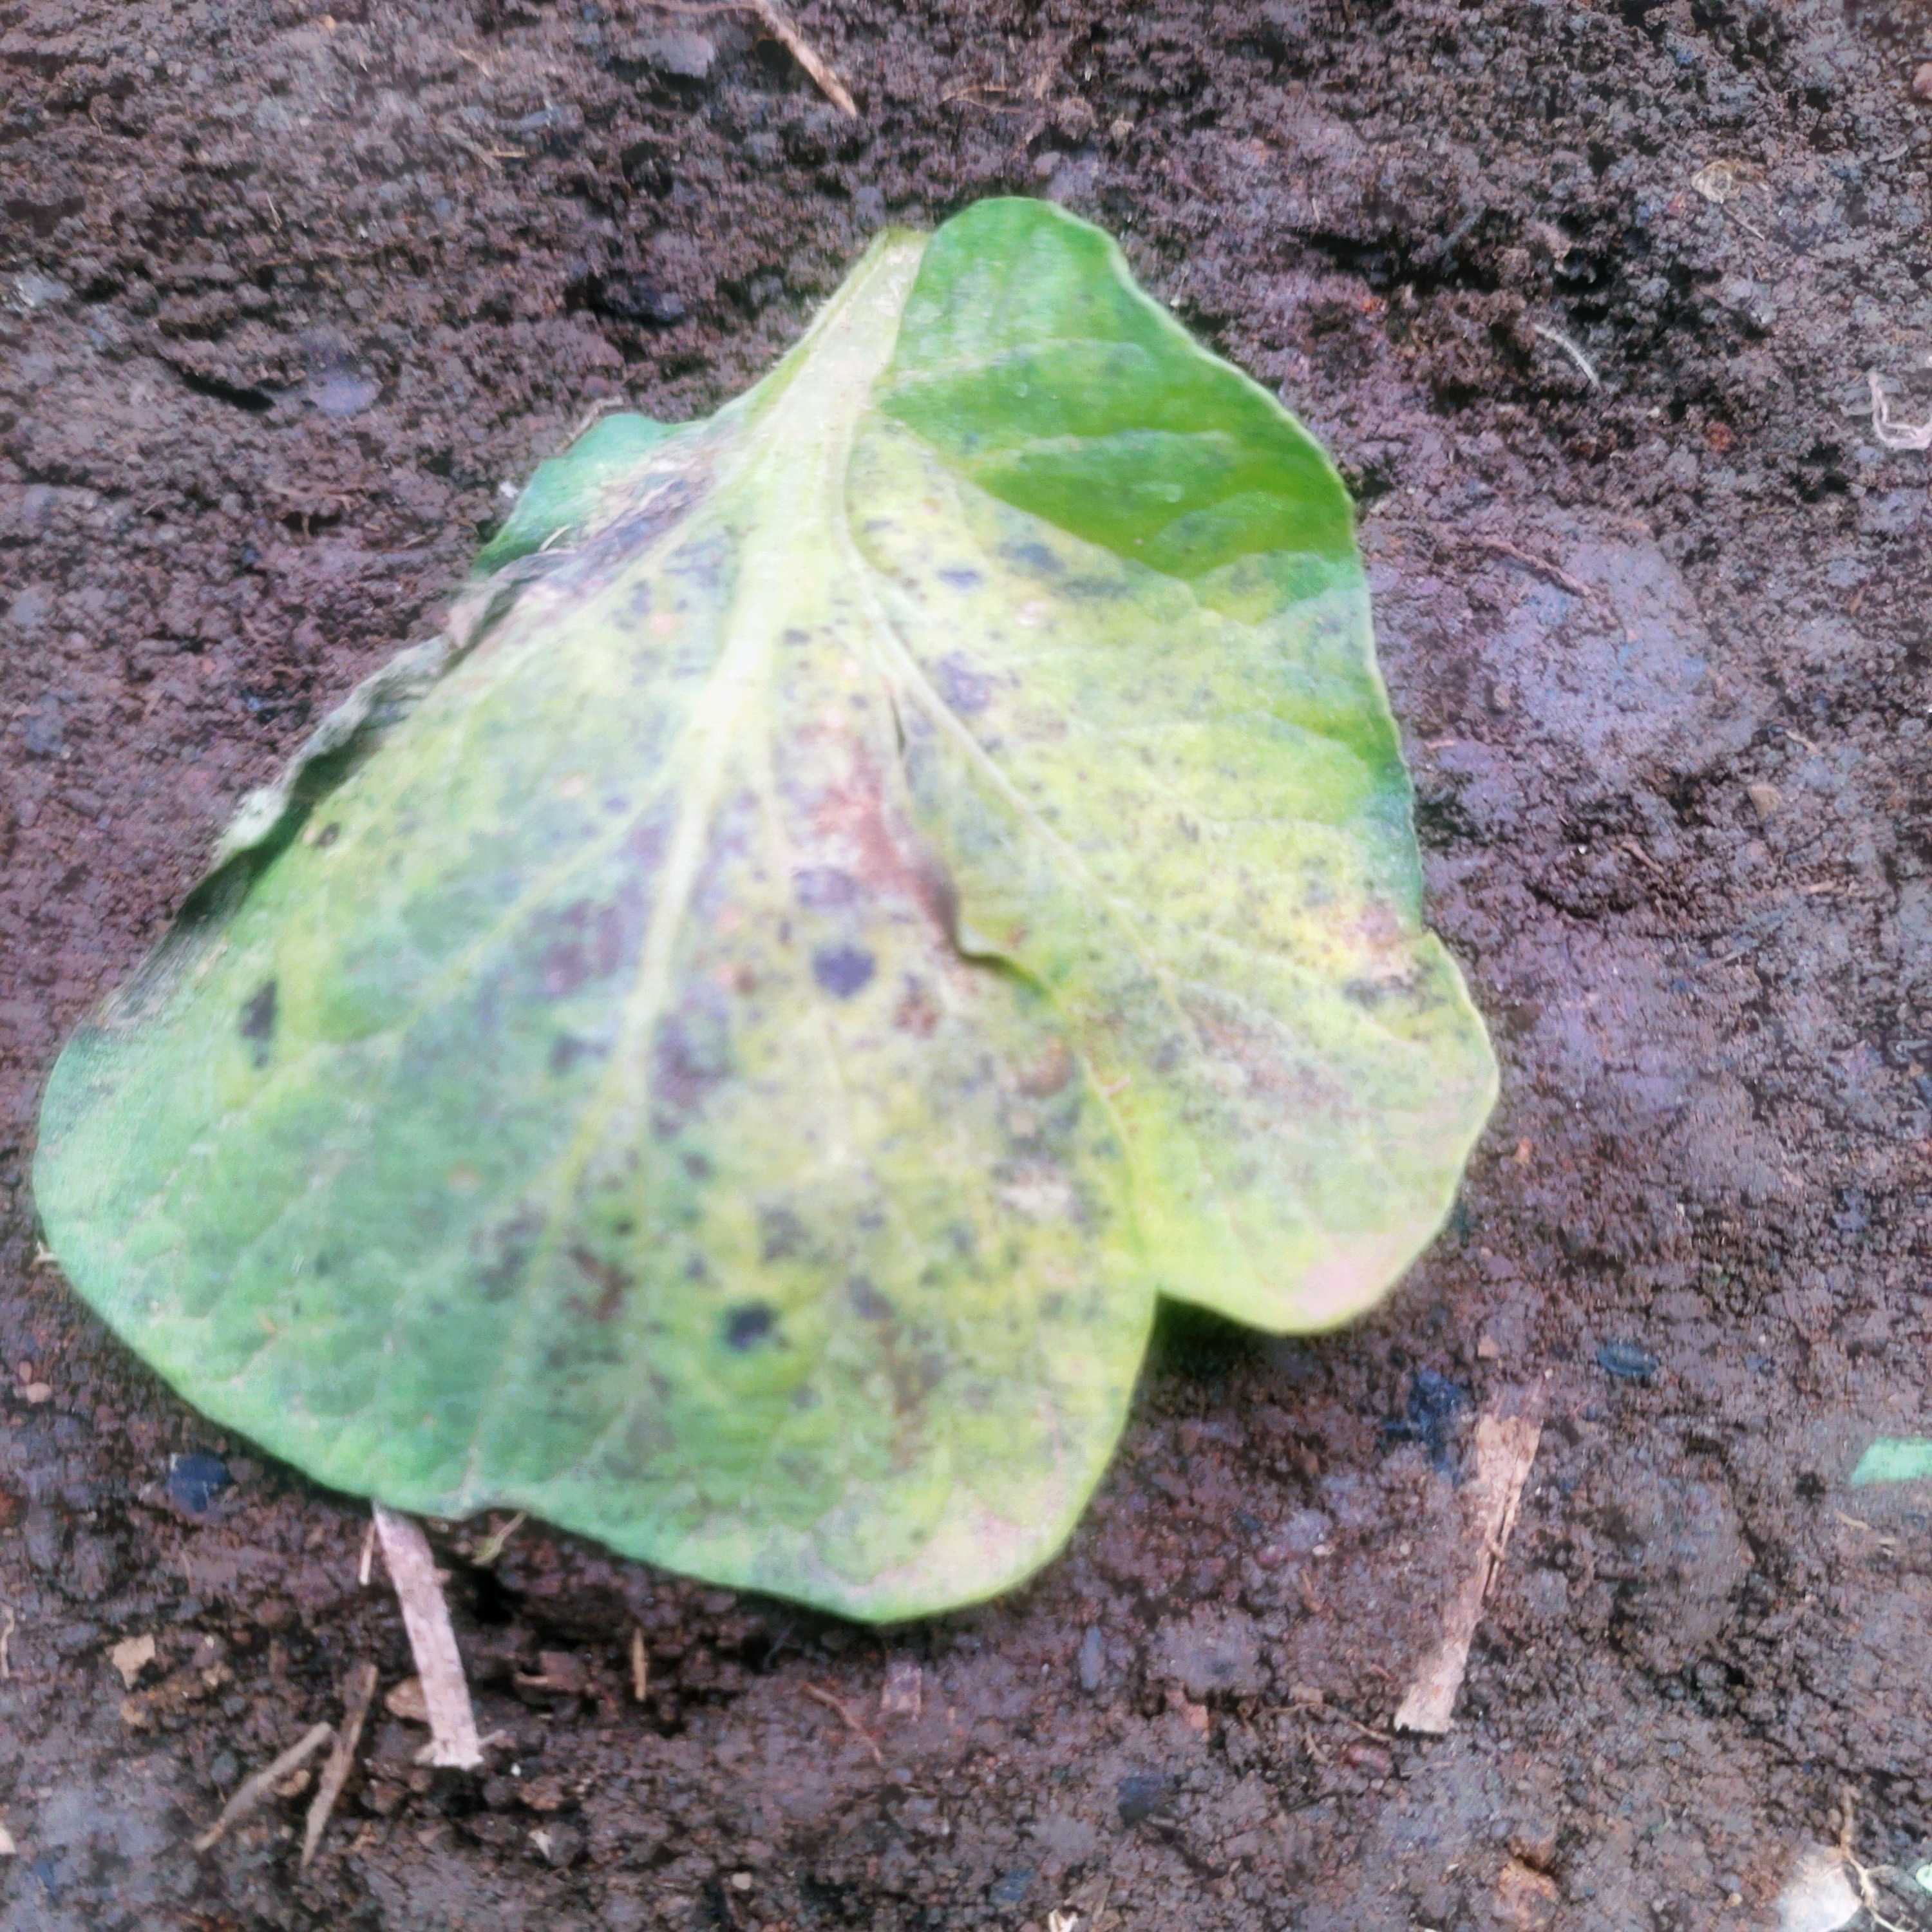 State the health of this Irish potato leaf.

late blight
